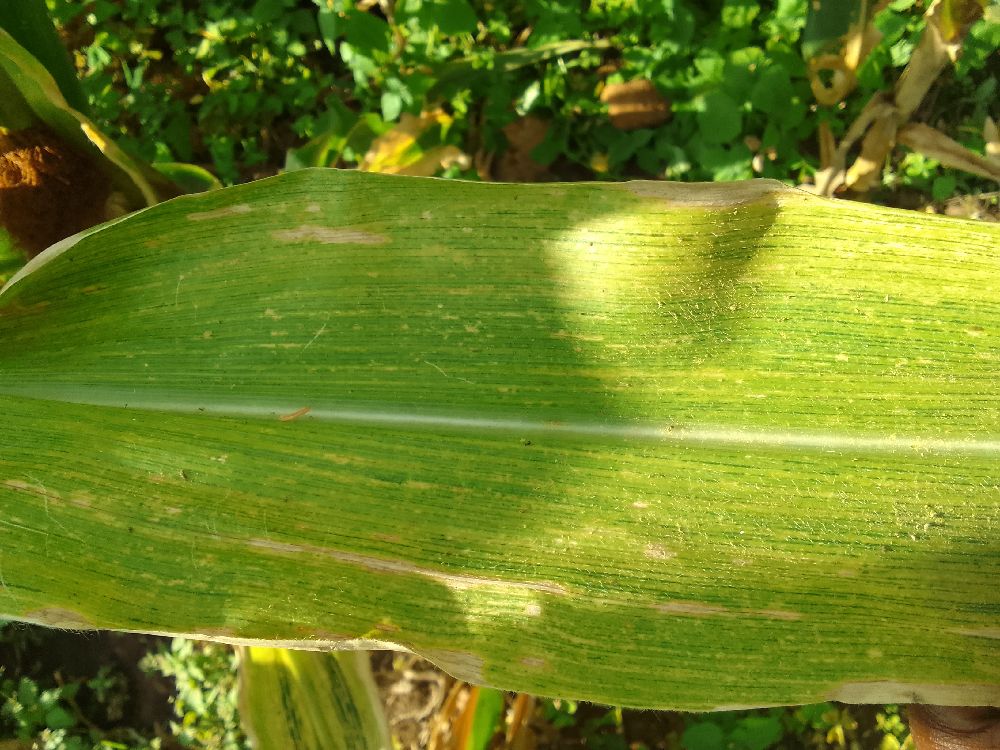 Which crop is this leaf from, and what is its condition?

maize, maize lethal necrosis
